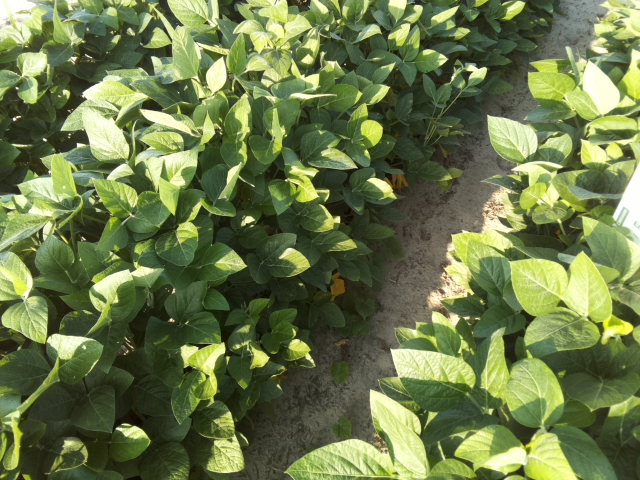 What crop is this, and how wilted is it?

soybean, leaves with no wilting
